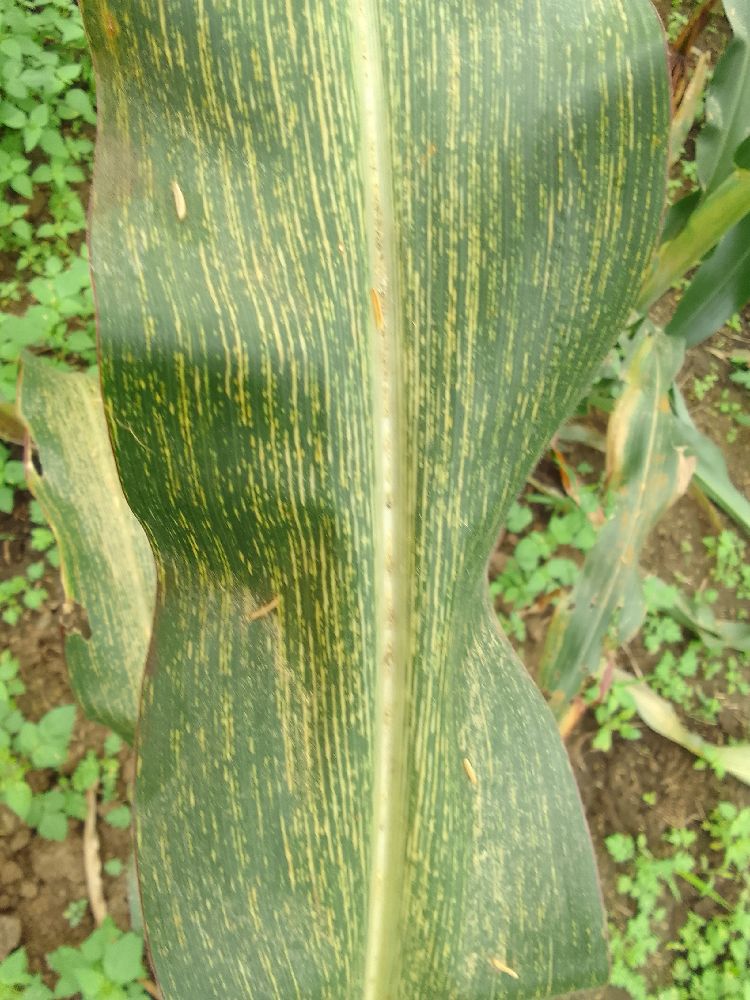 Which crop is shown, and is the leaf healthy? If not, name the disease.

maize, maize streak virus
